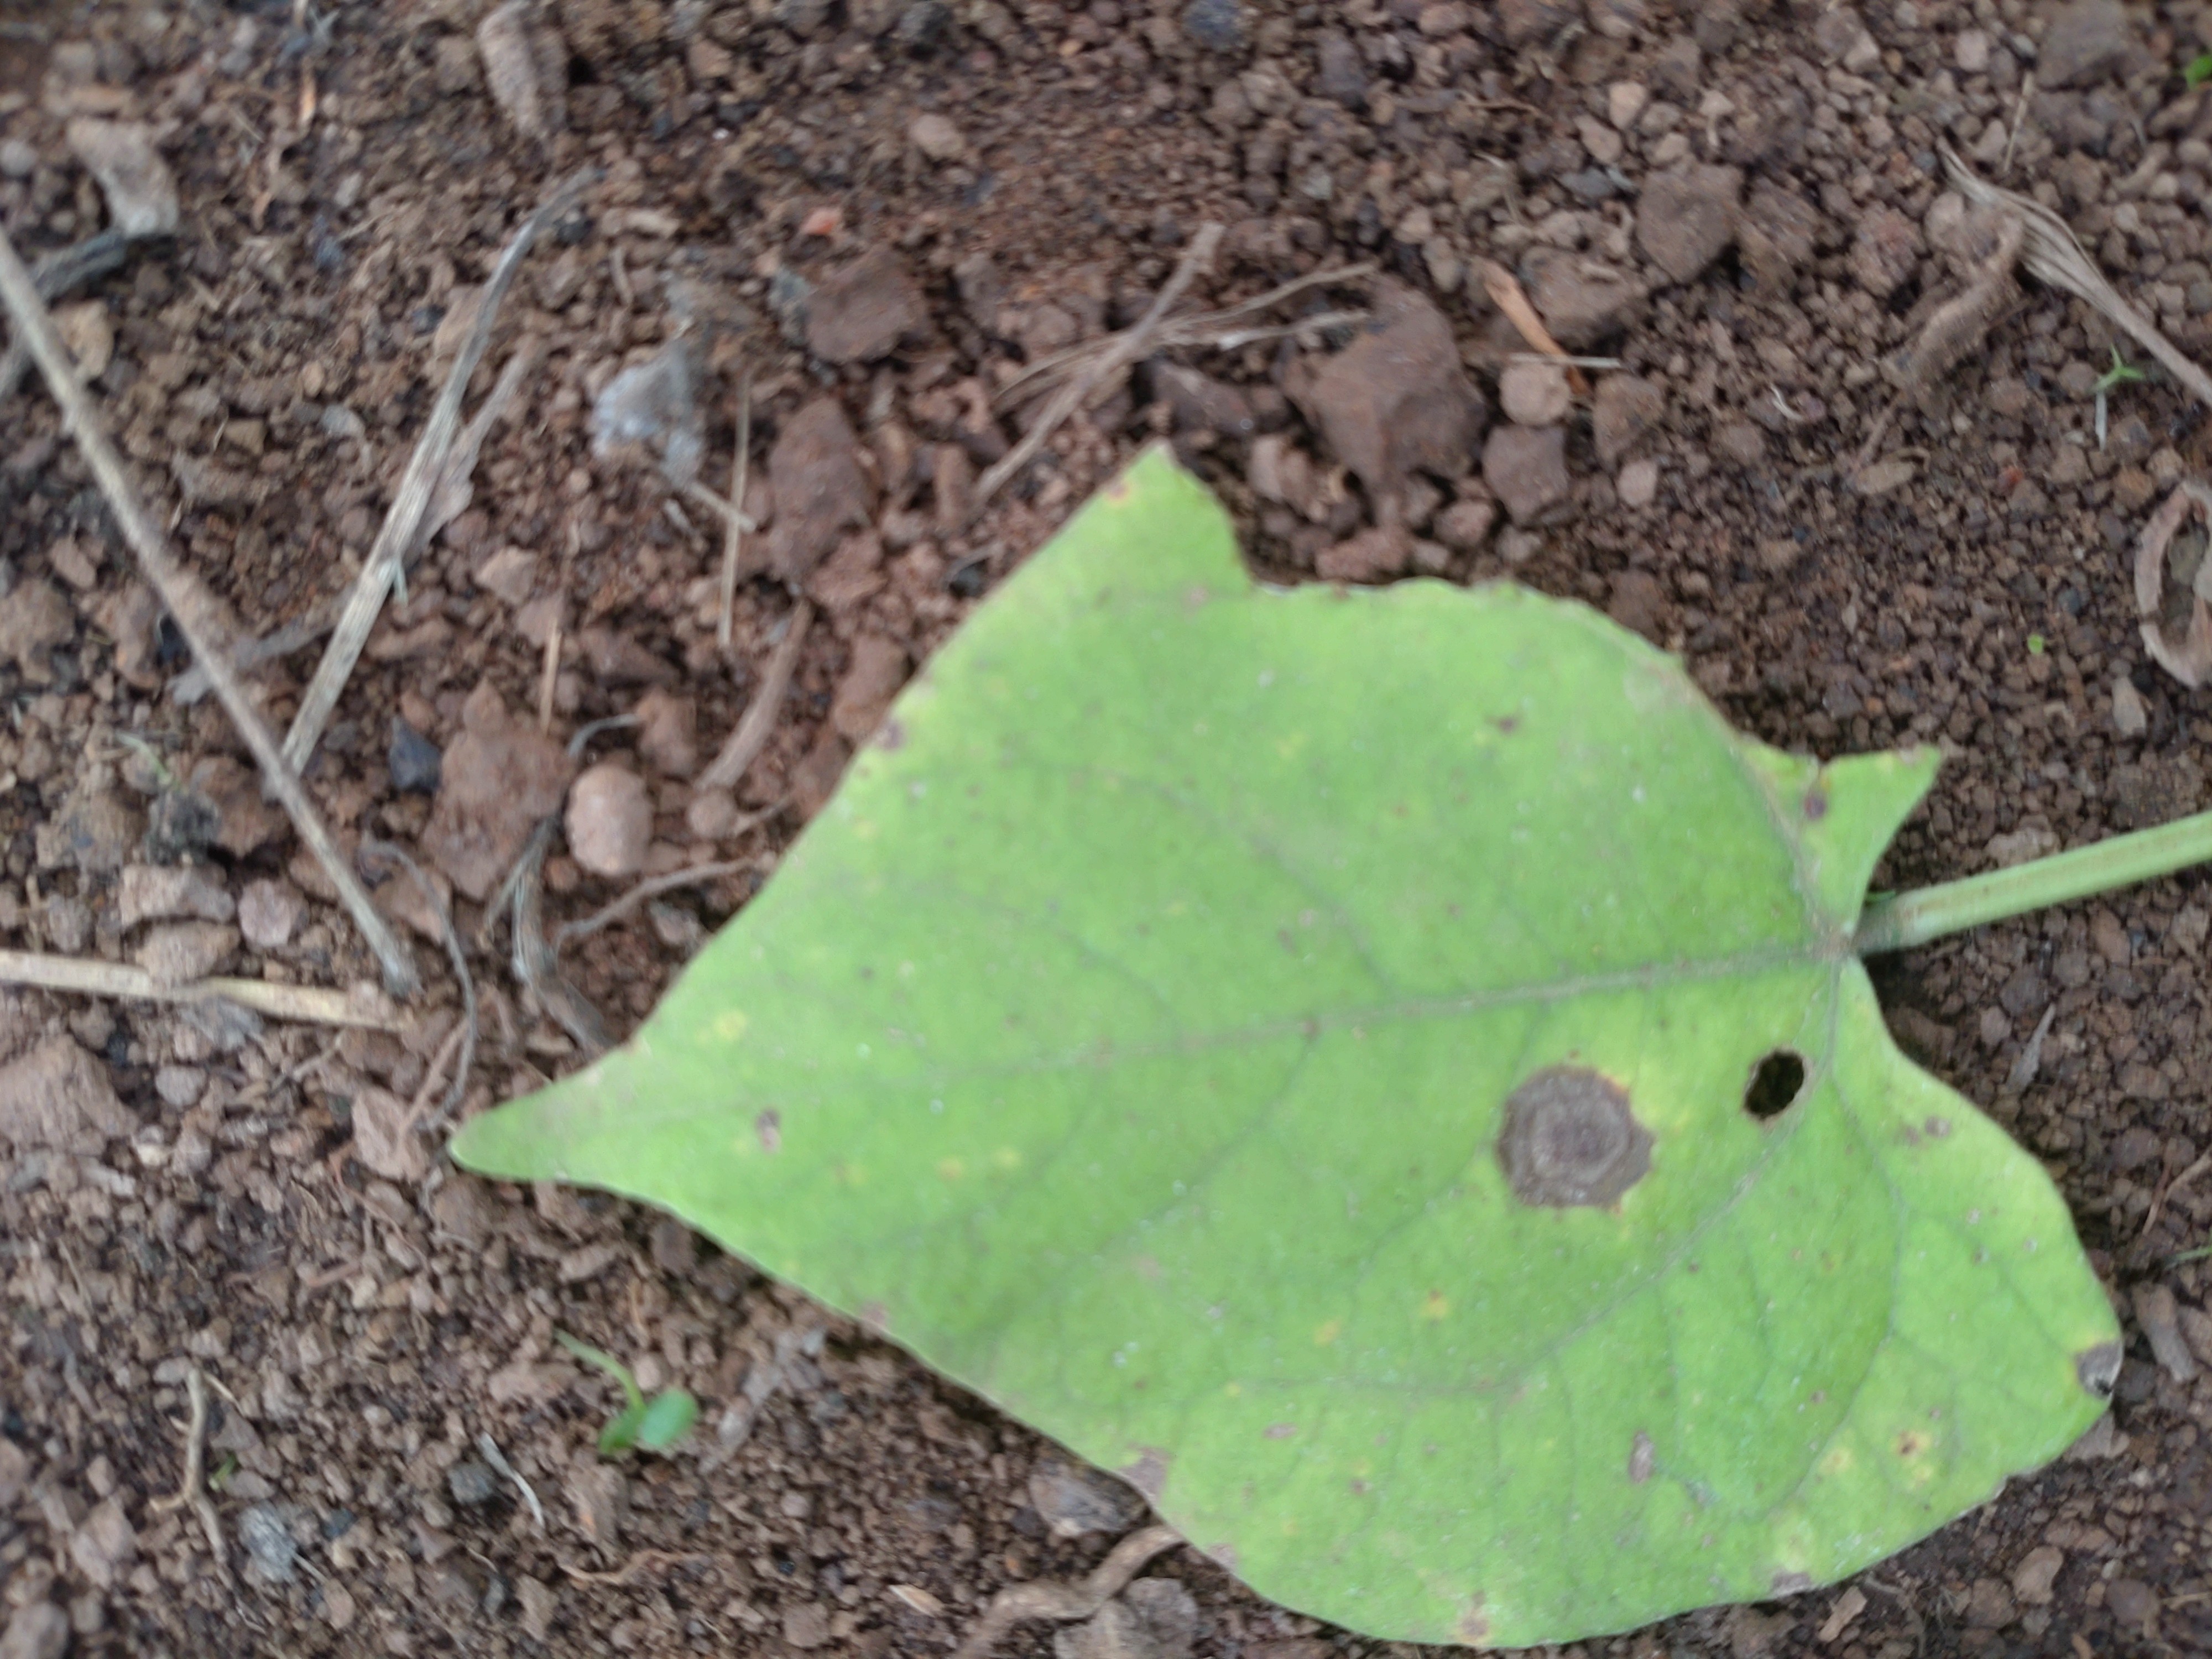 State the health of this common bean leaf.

anthracnose
